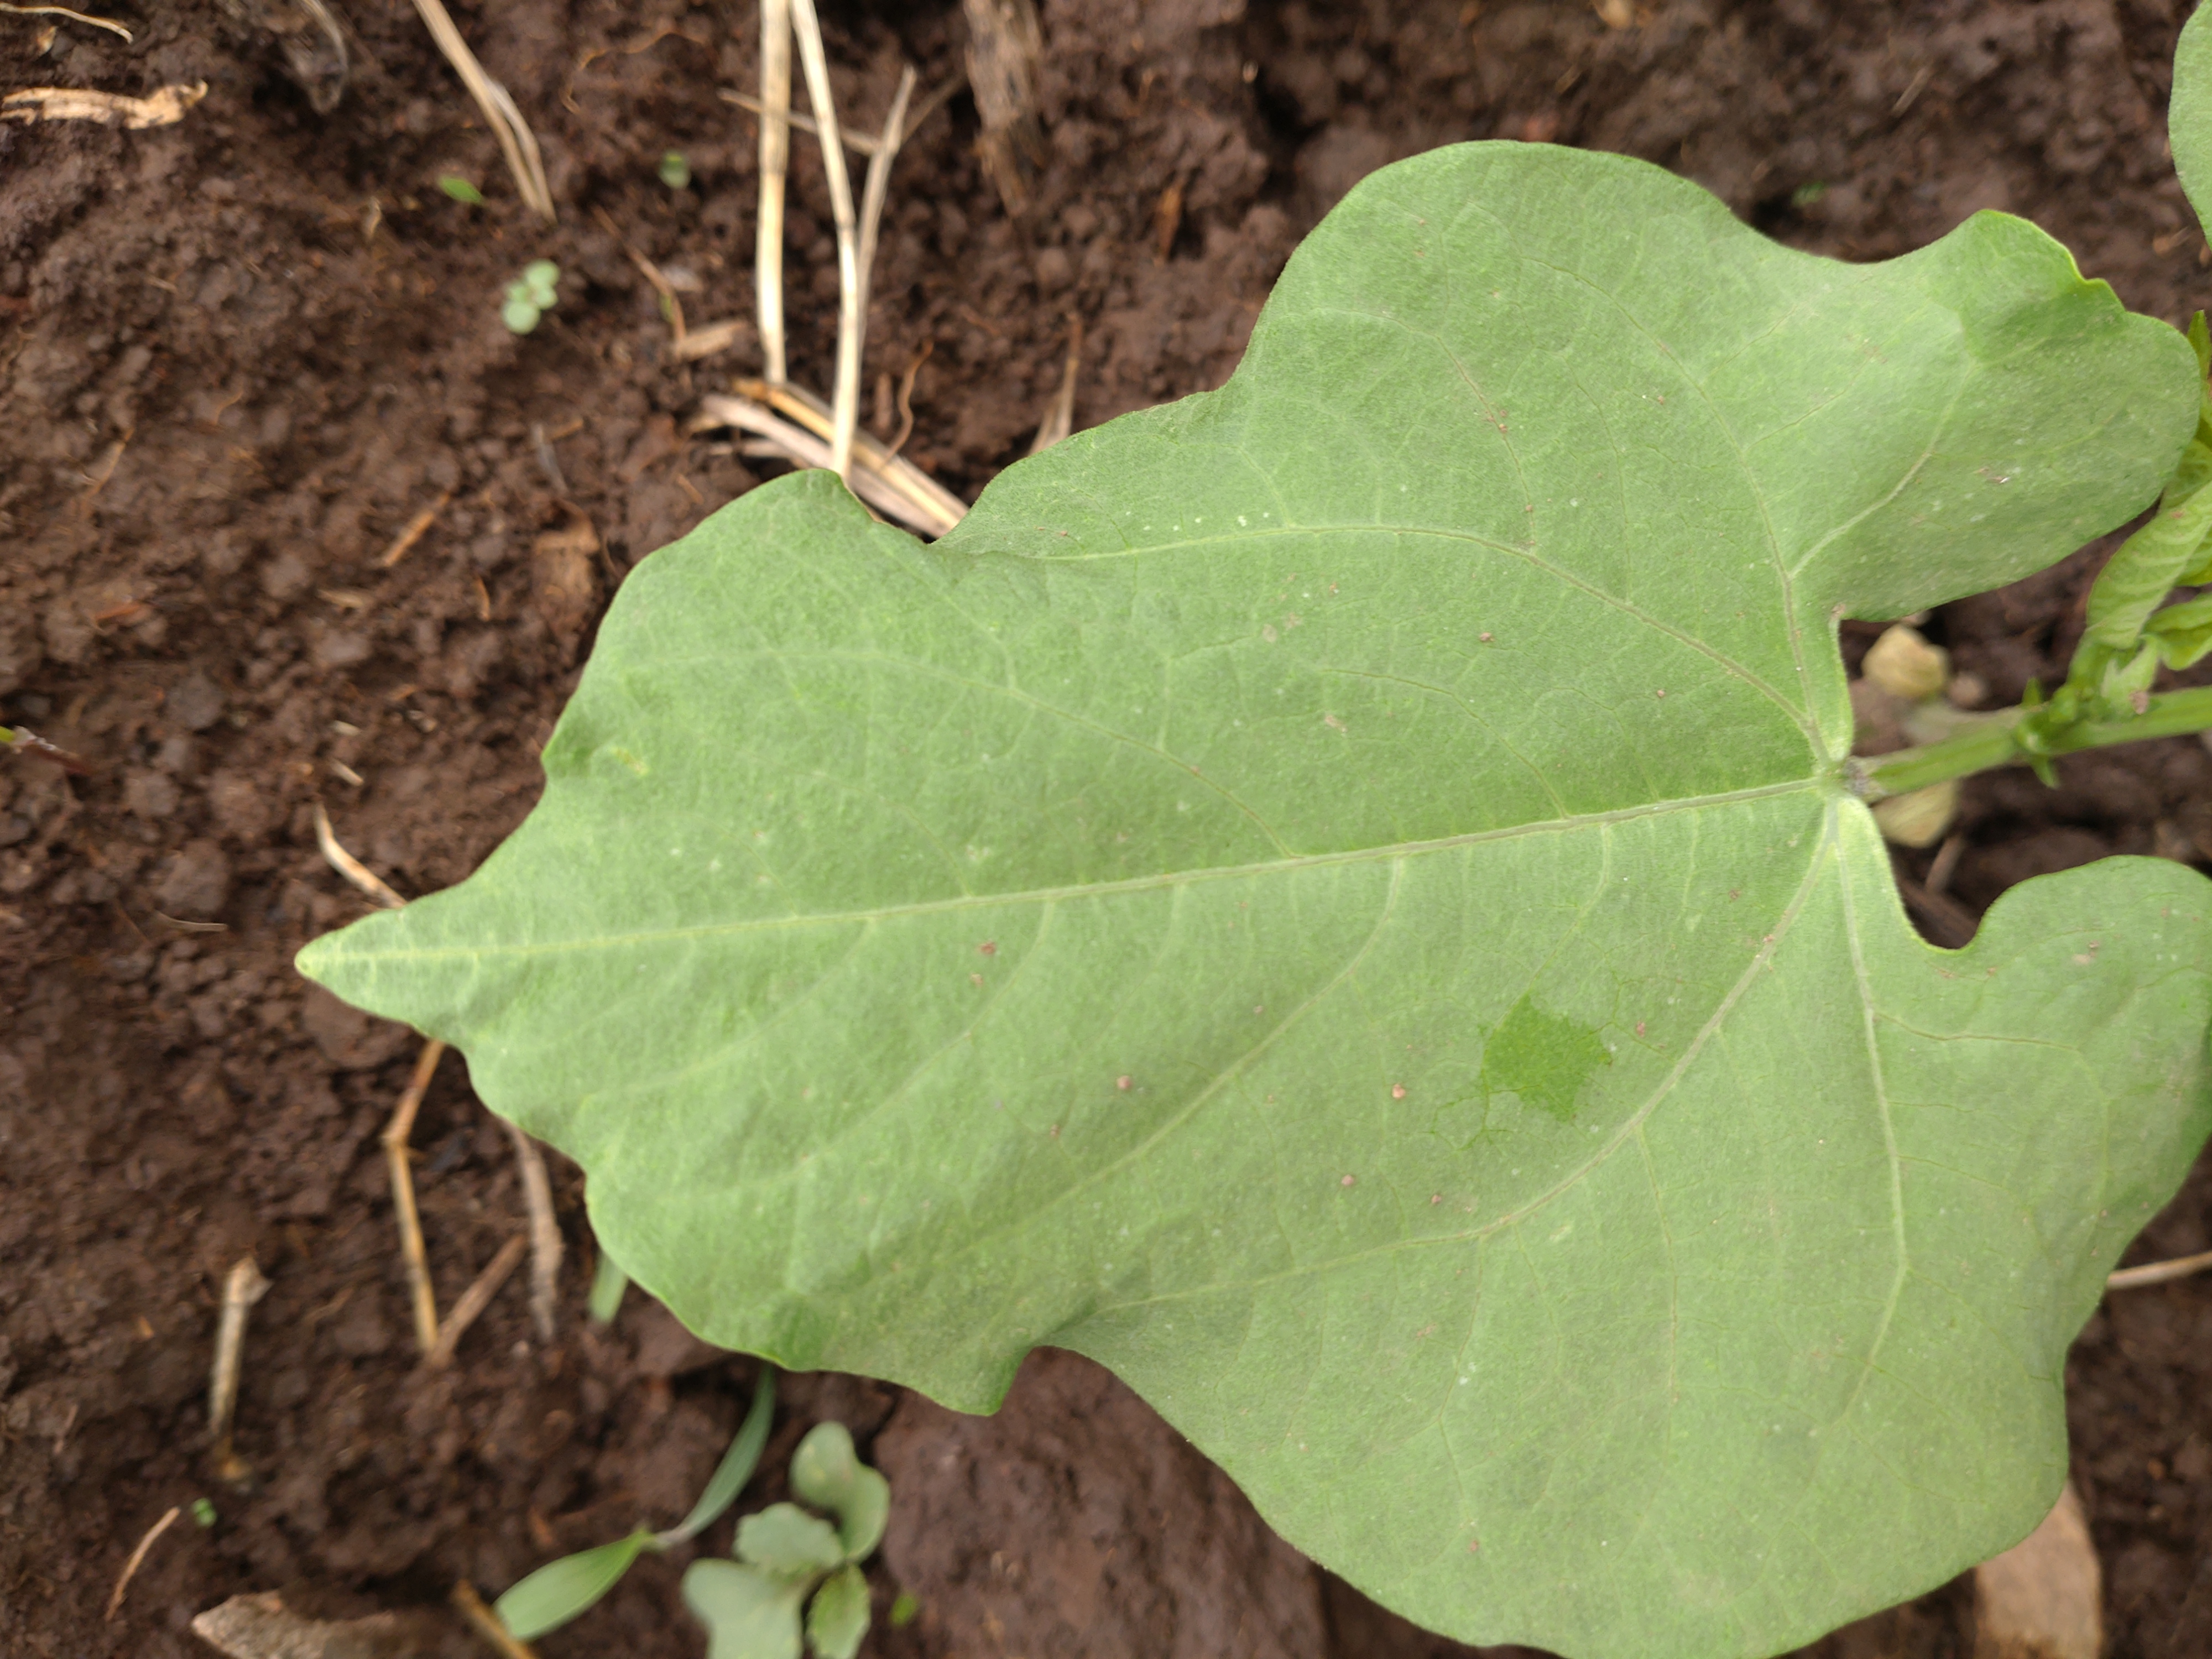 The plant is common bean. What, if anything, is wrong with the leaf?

healthy
